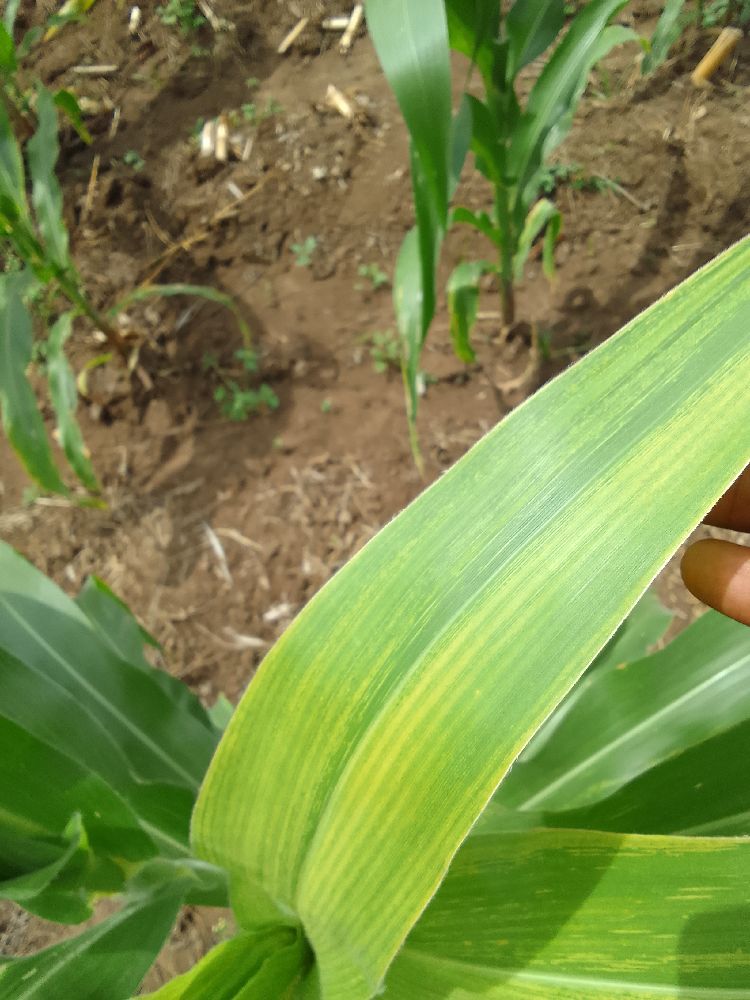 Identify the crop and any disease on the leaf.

maize, maize lethal necrosis
